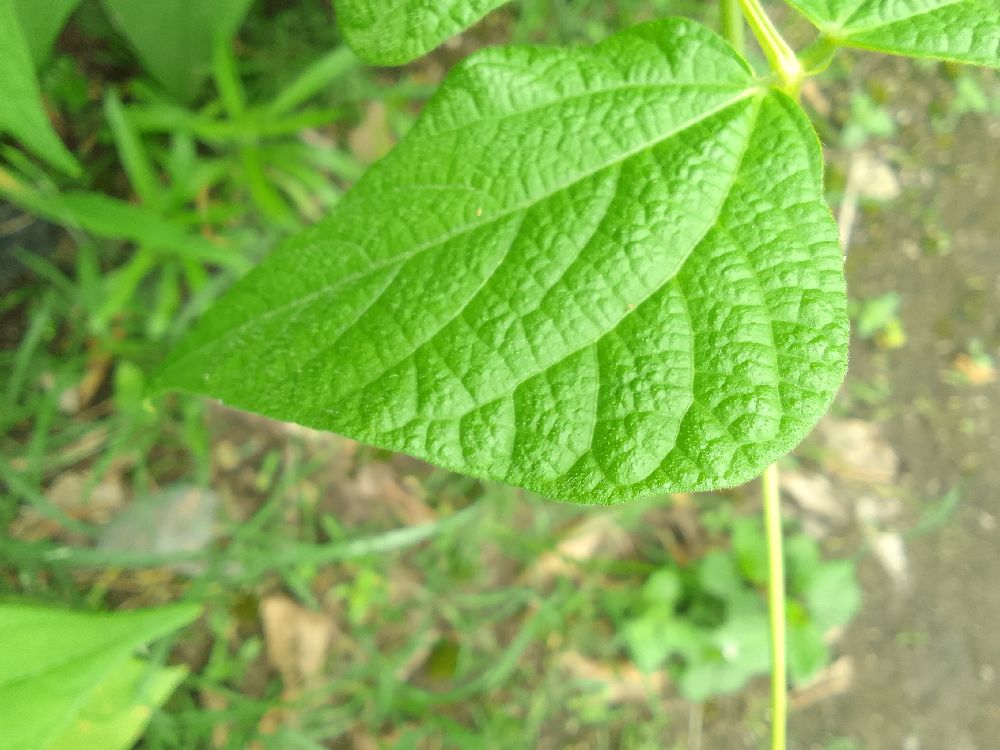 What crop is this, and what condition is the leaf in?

common bean, healthy
